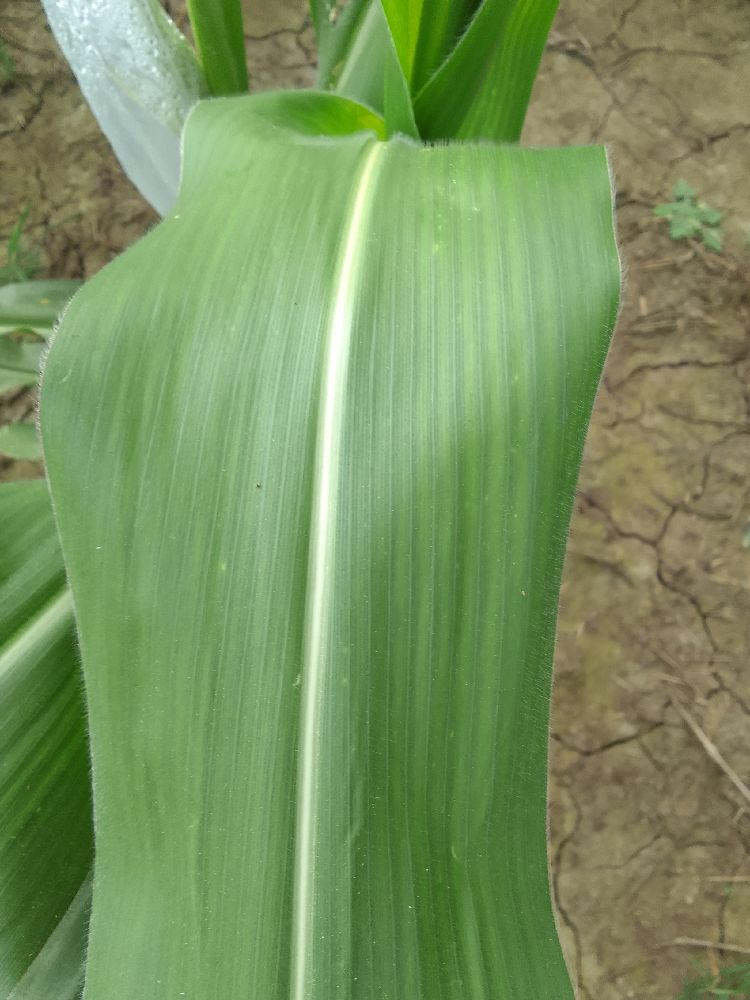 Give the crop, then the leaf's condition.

maize, healthy
